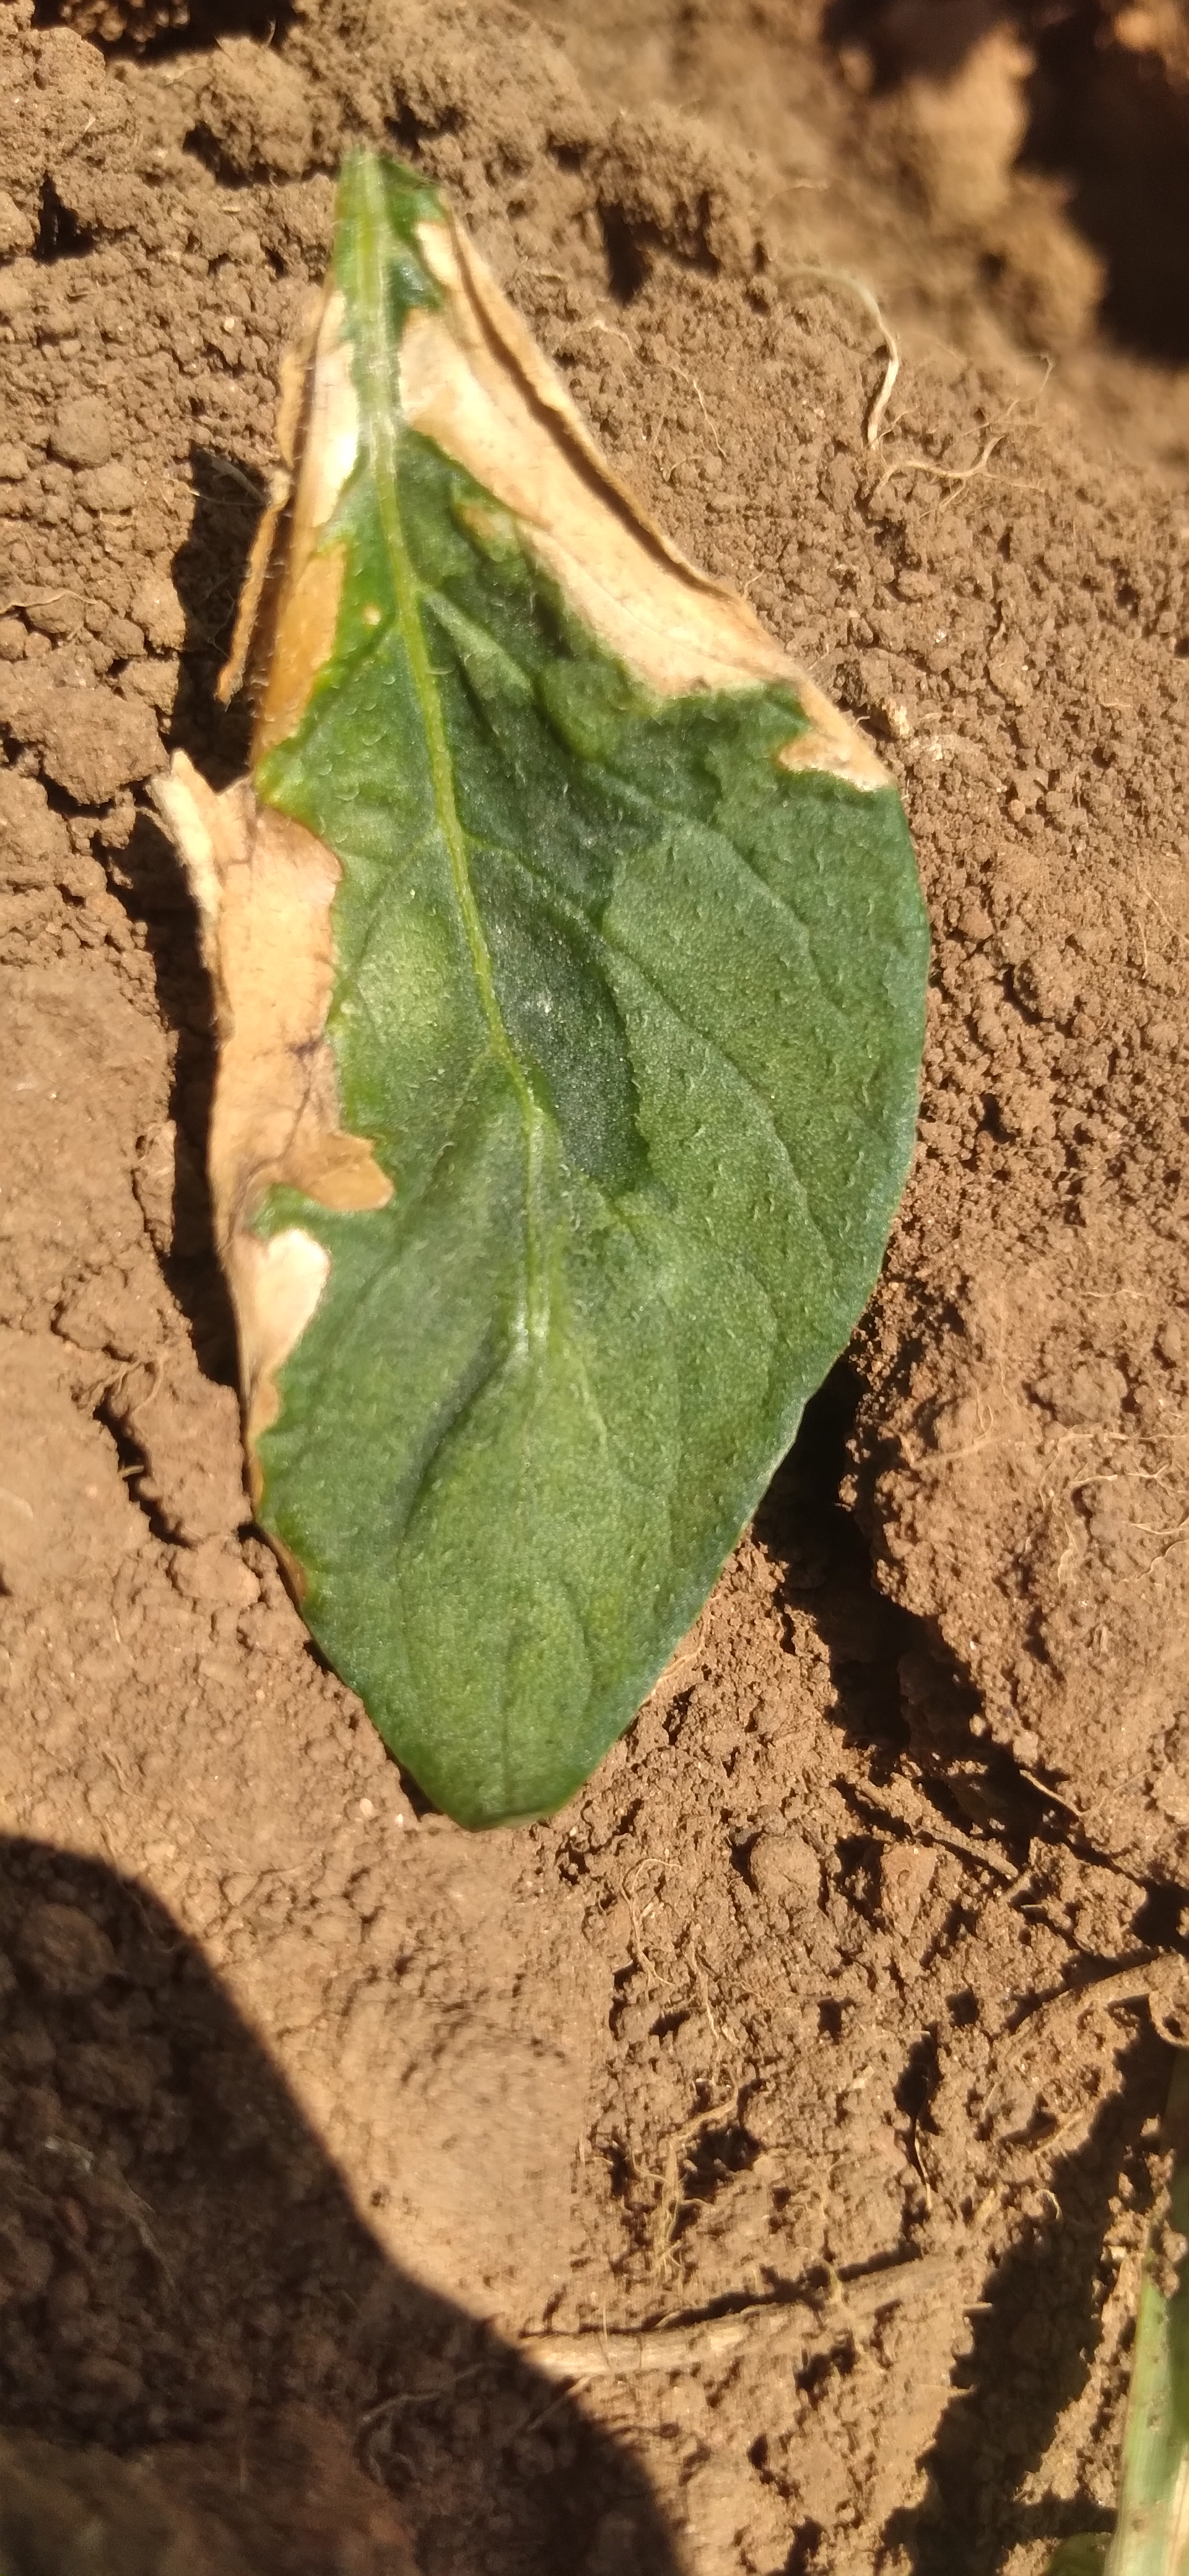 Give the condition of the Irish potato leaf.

early blight
